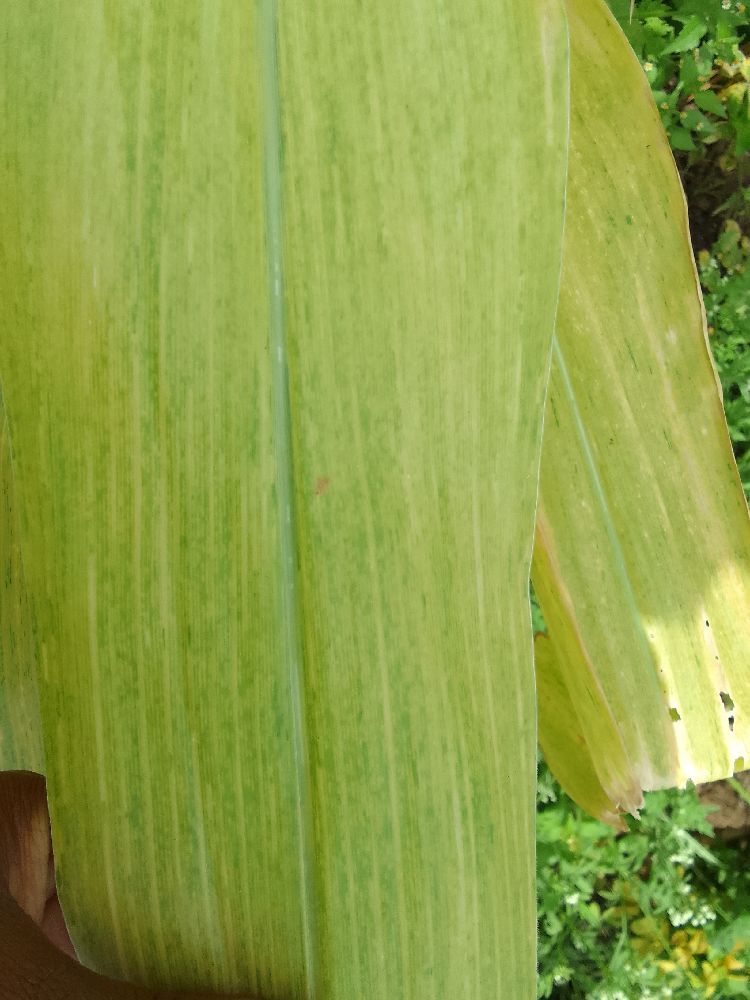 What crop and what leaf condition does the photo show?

maize, maize lethal necrosis
